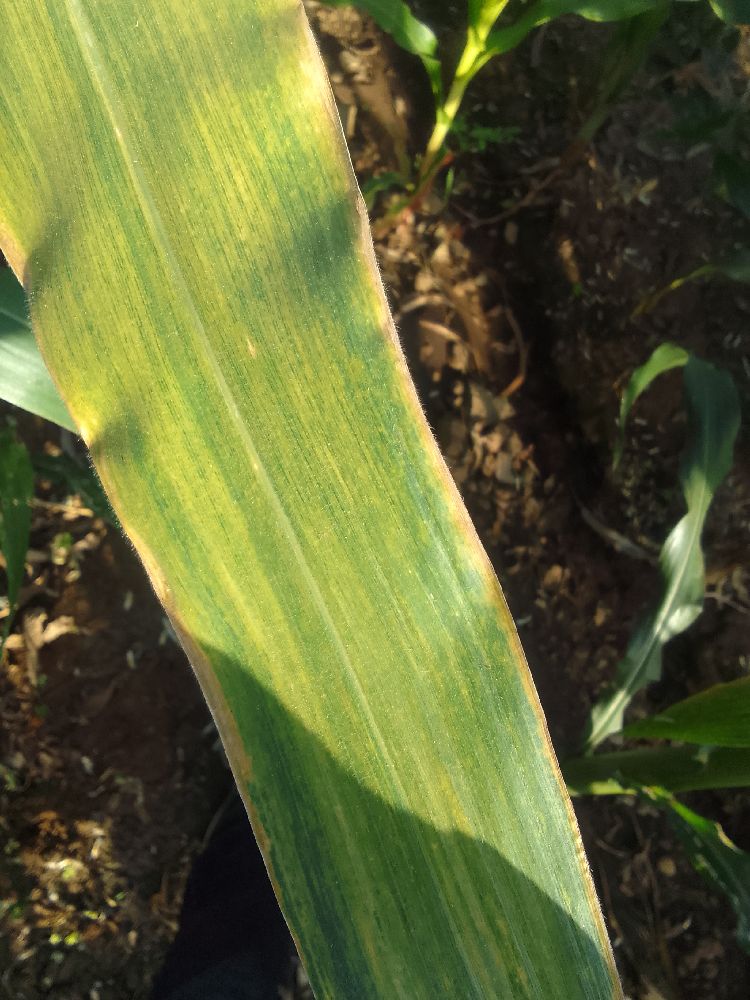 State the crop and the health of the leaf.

maize, maize lethal necrosis
